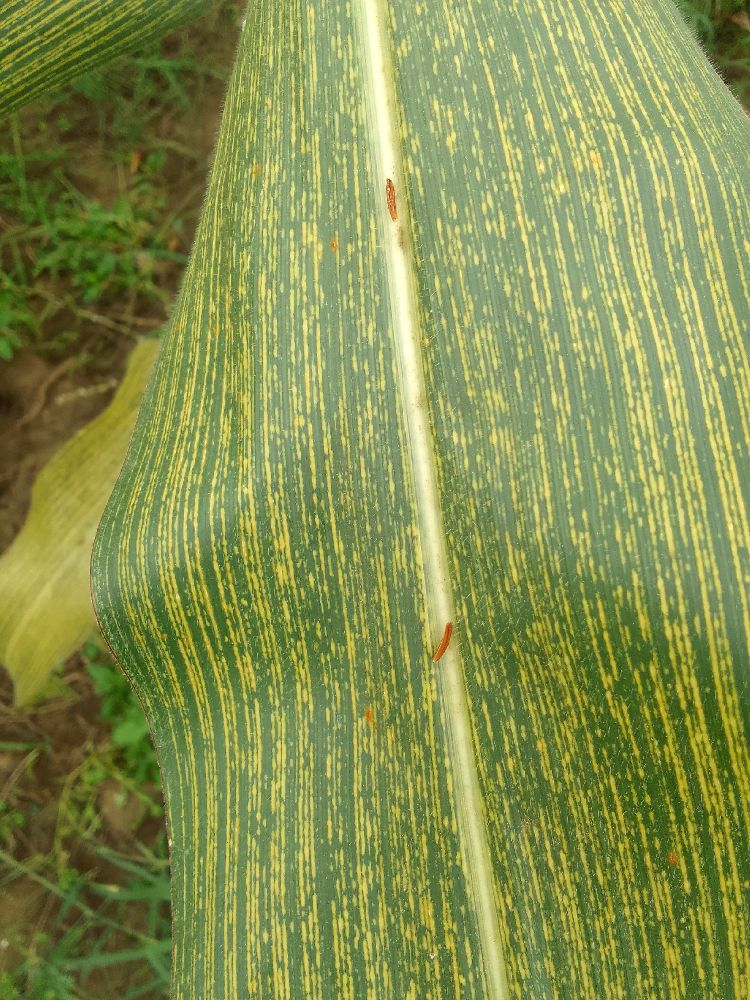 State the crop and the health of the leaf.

maize, maize streak virus
